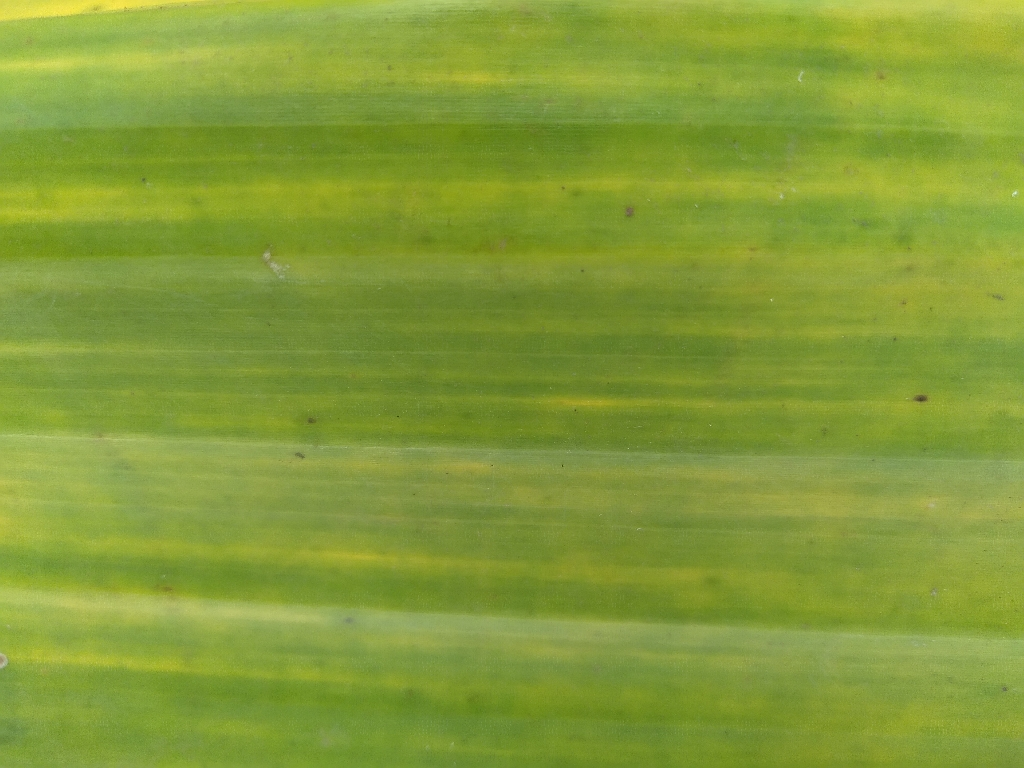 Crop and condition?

banana, fusarium wilt race 1
